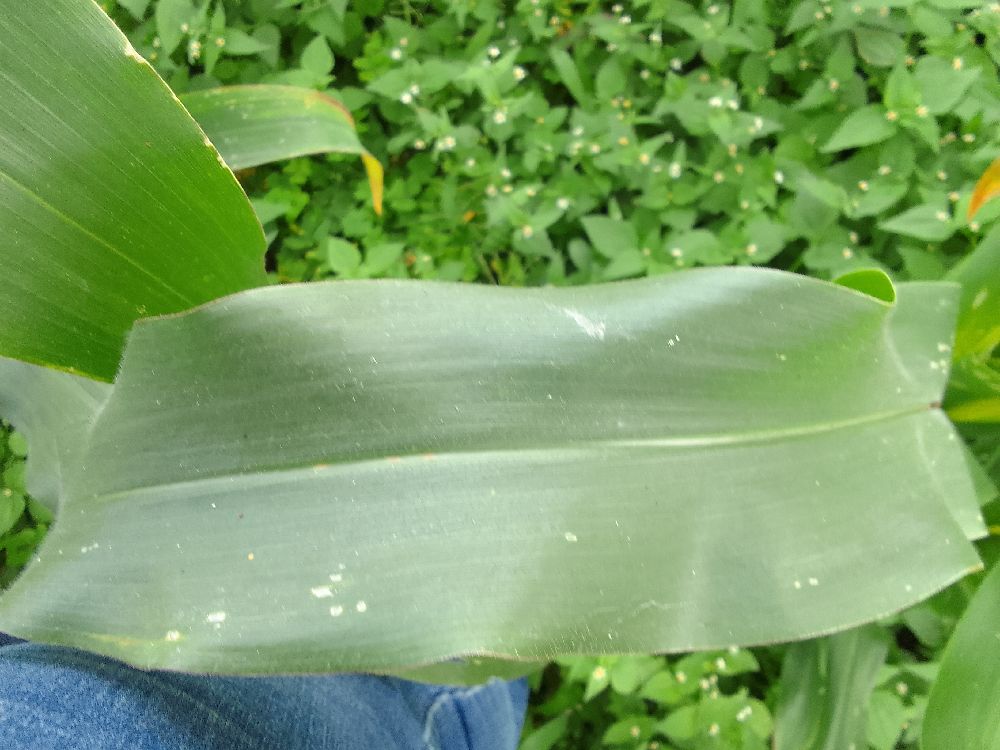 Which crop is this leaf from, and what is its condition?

maize, healthy
